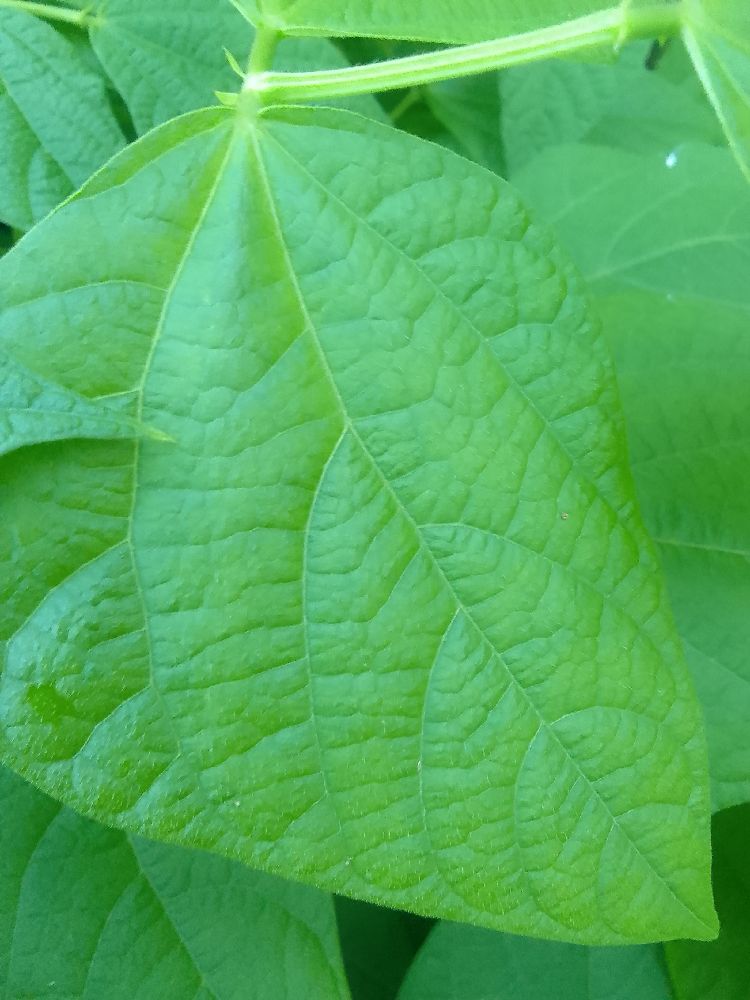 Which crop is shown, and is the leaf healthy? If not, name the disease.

common bean, healthy
